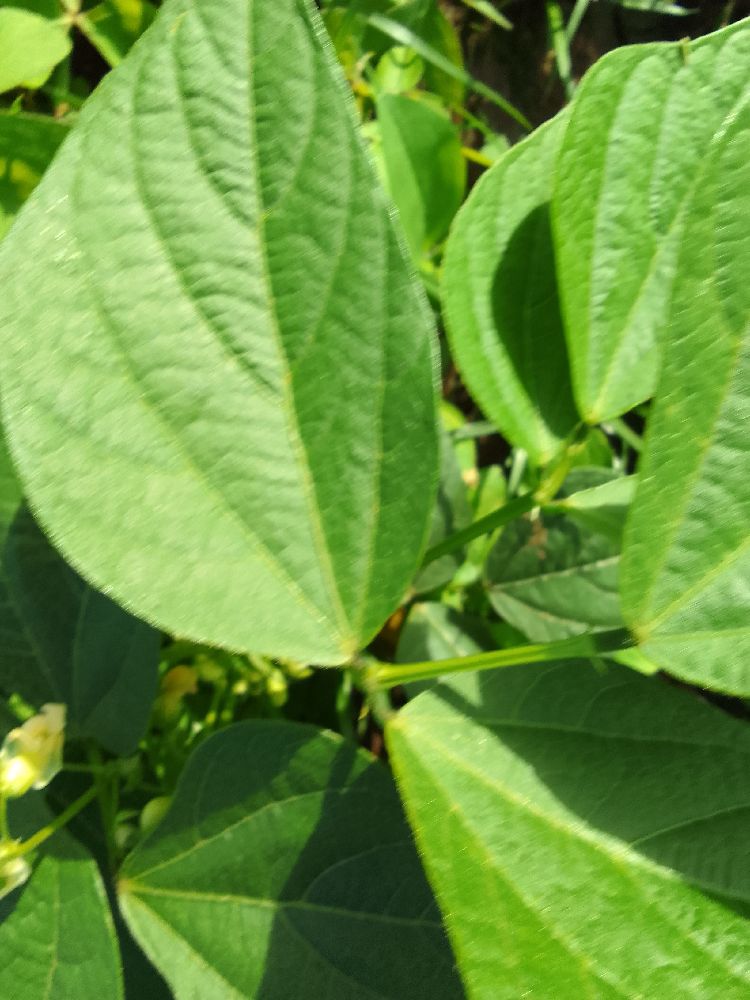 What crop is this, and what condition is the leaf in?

common bean, healthy
